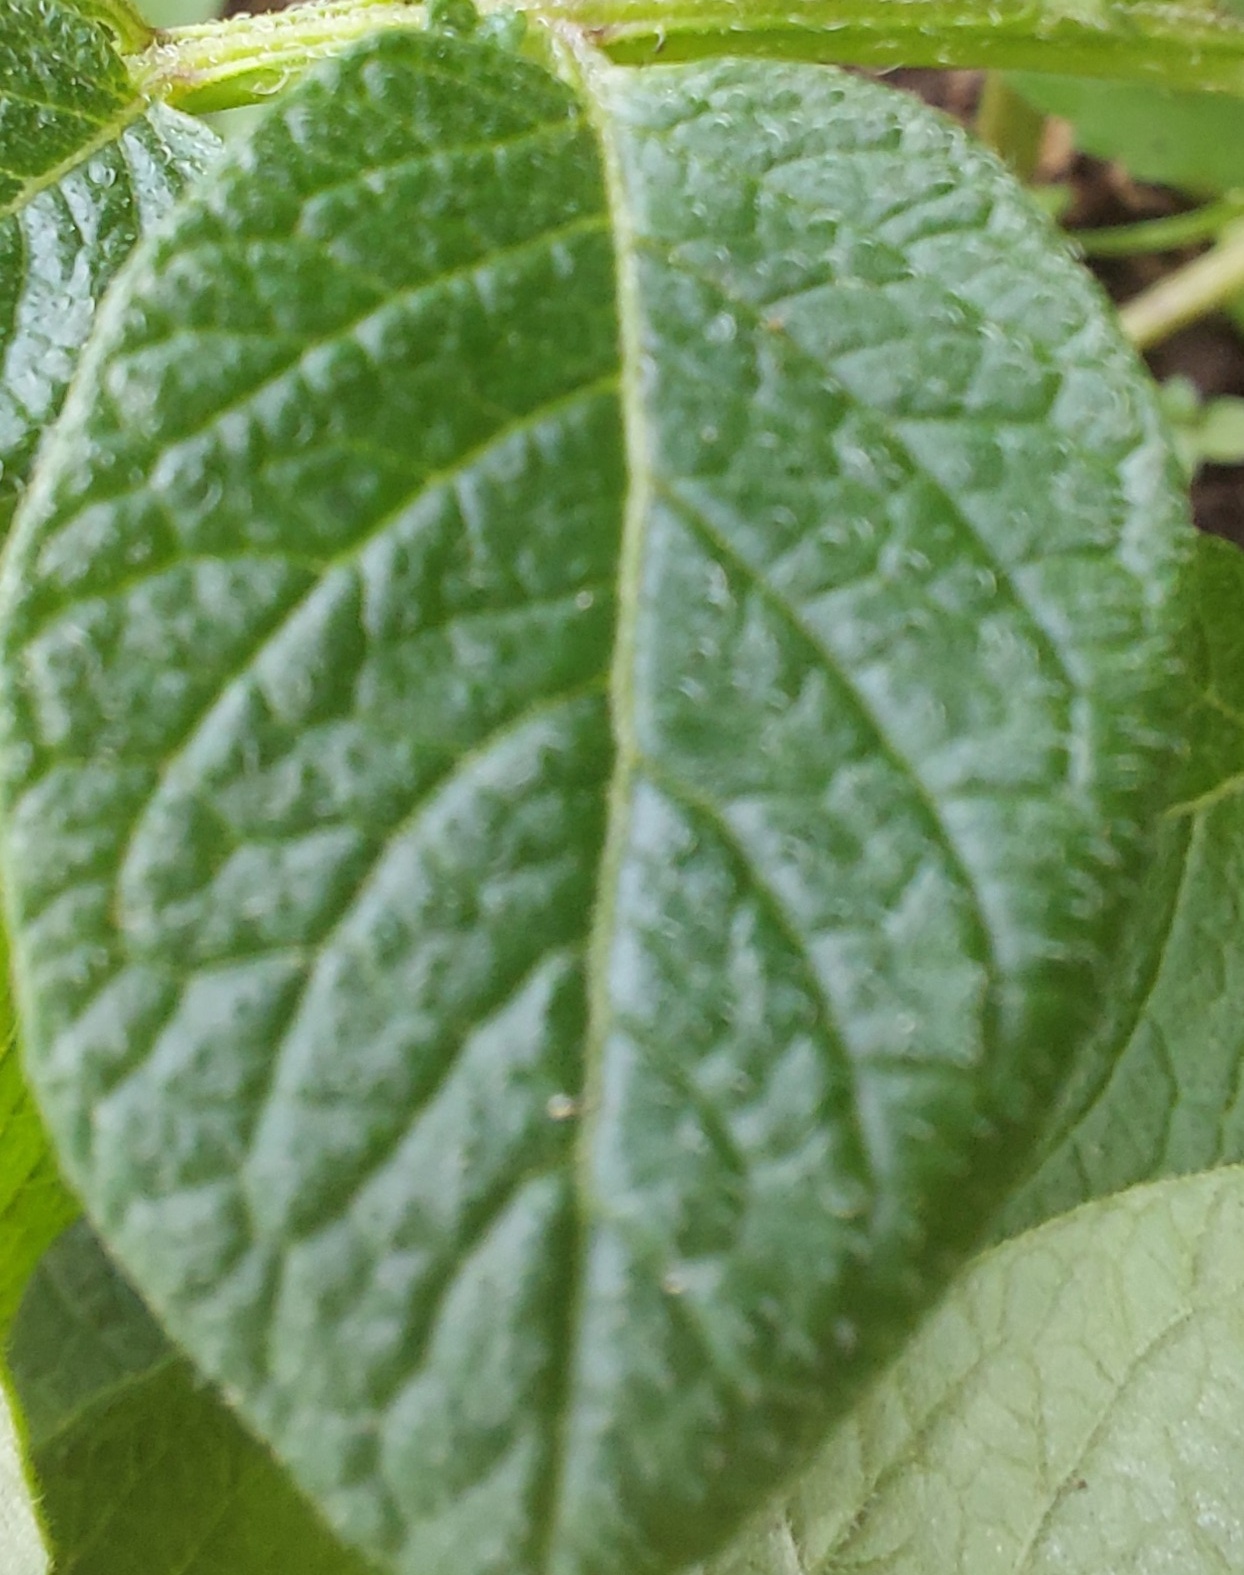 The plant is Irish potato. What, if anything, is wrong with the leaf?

healthy
